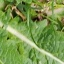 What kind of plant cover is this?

structured weed
